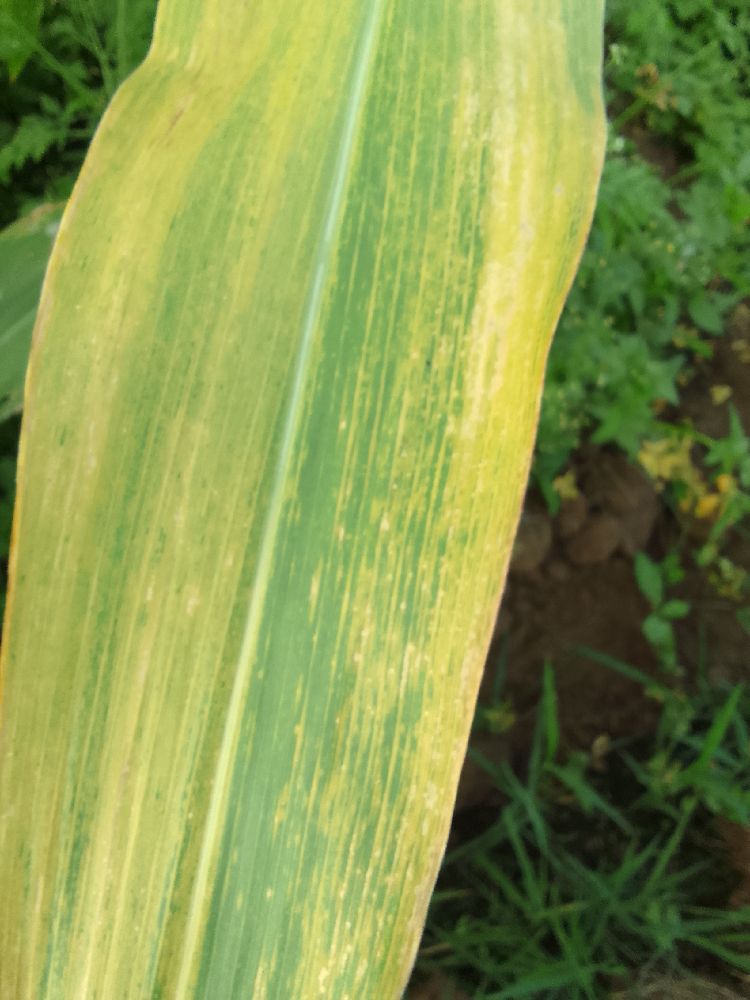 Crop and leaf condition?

maize, maize lethal necrosis
